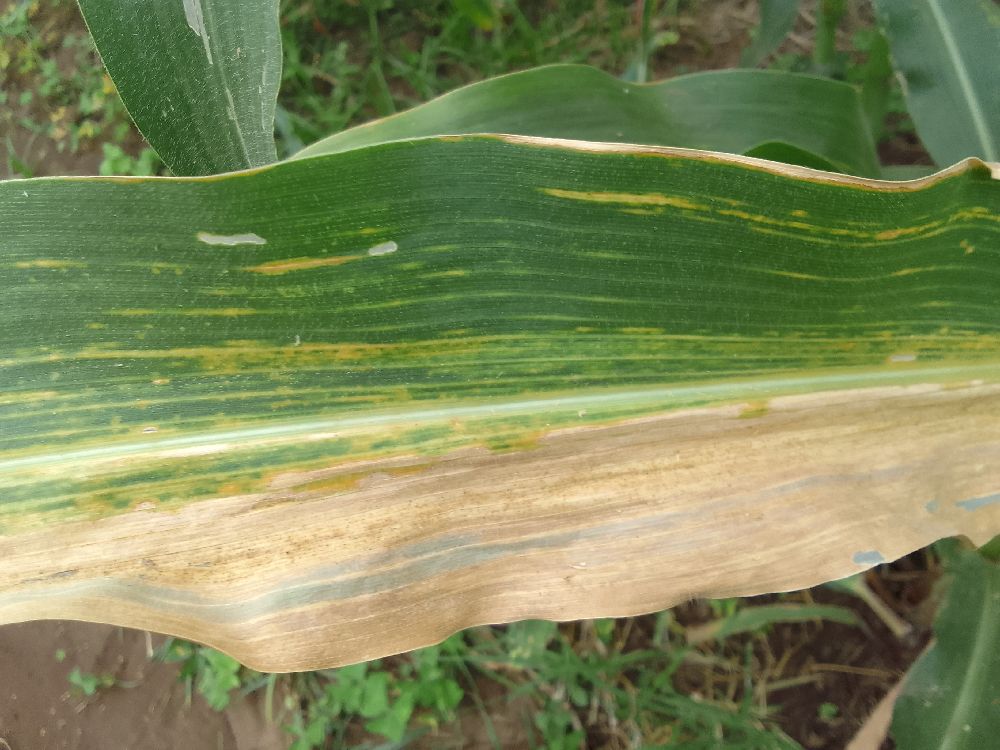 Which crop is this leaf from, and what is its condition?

maize, maize lethal necrosis
